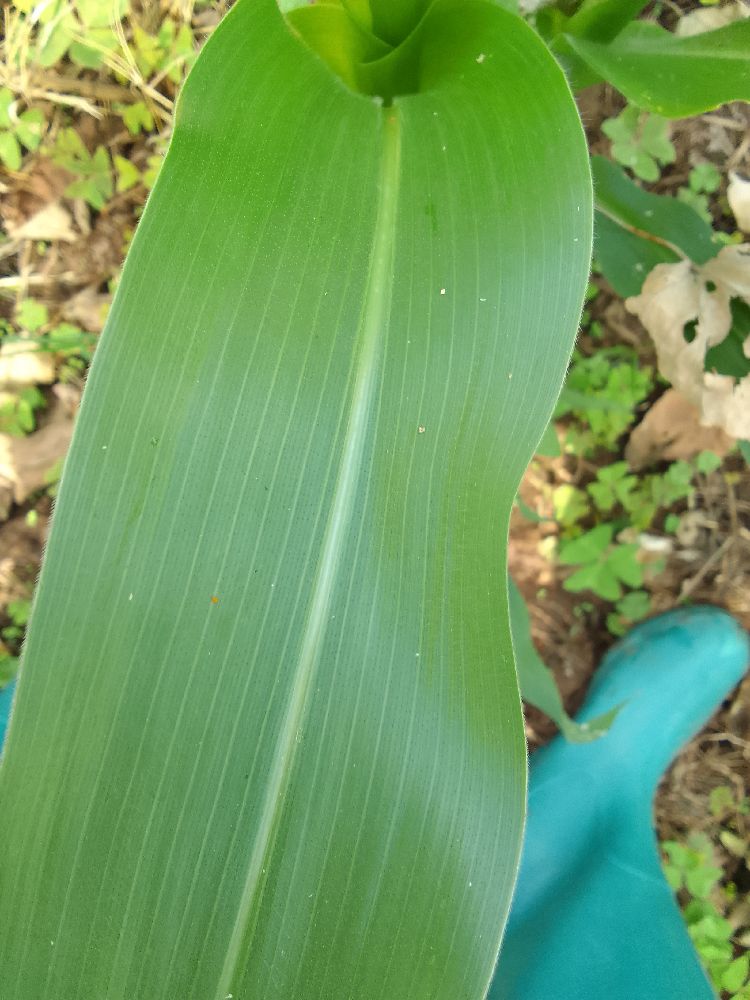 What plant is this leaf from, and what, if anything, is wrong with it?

maize, healthy
